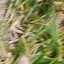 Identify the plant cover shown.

grass
